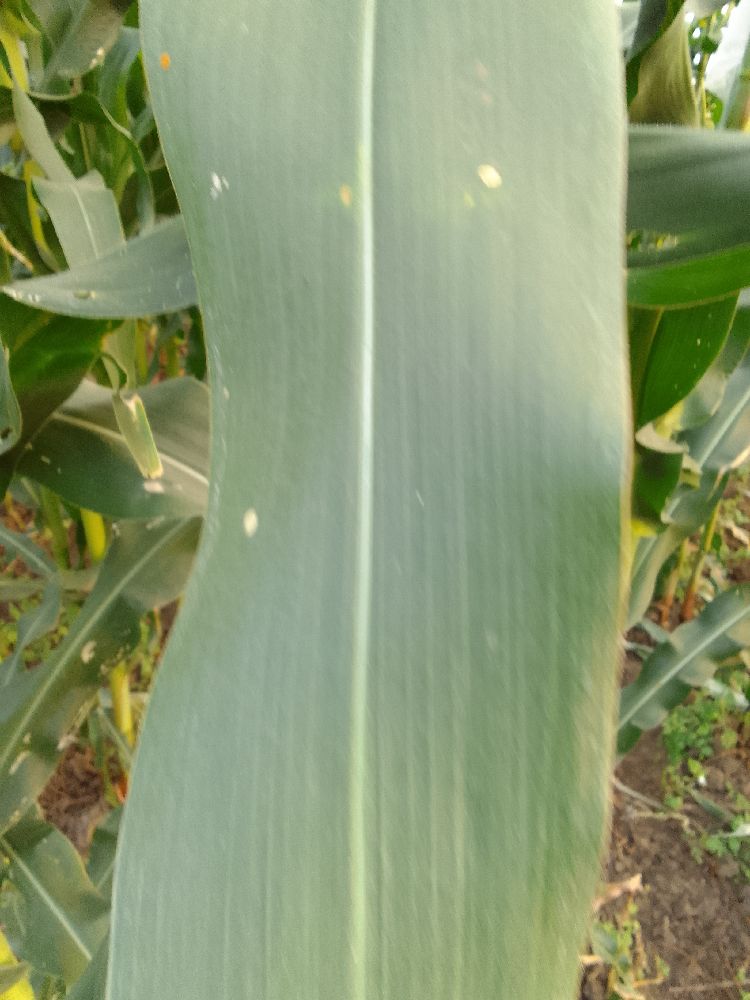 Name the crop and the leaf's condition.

maize, healthy
